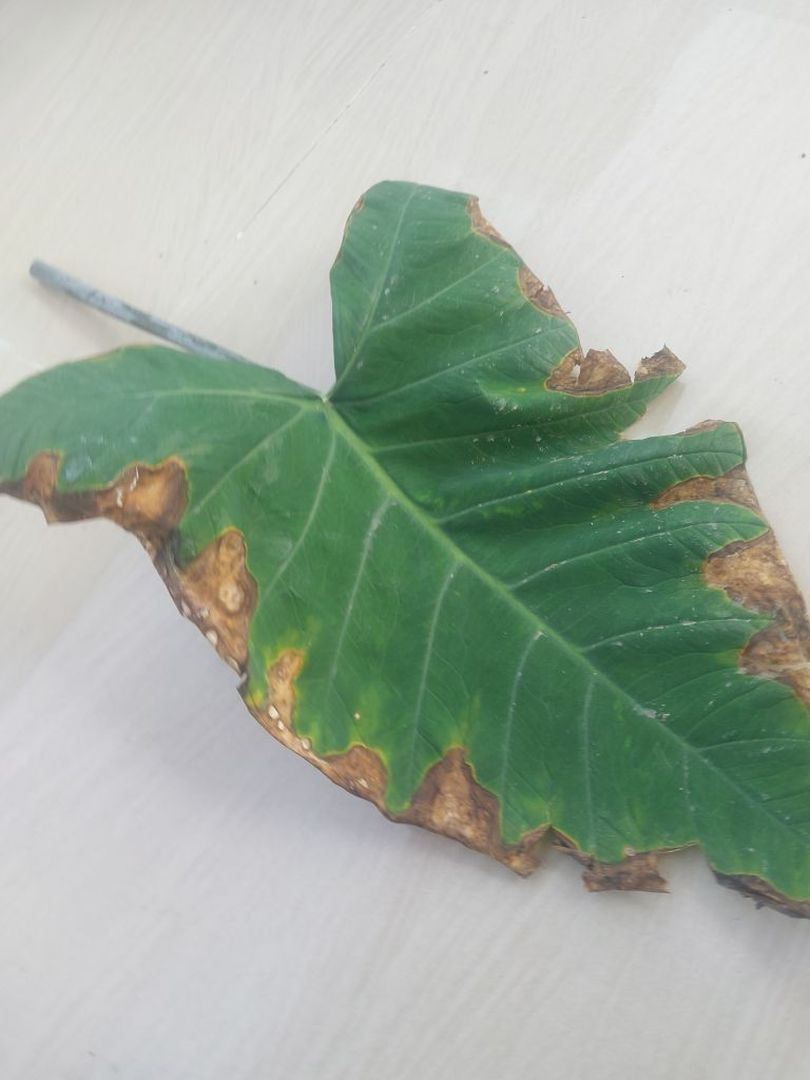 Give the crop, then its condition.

taro, leaf blight
